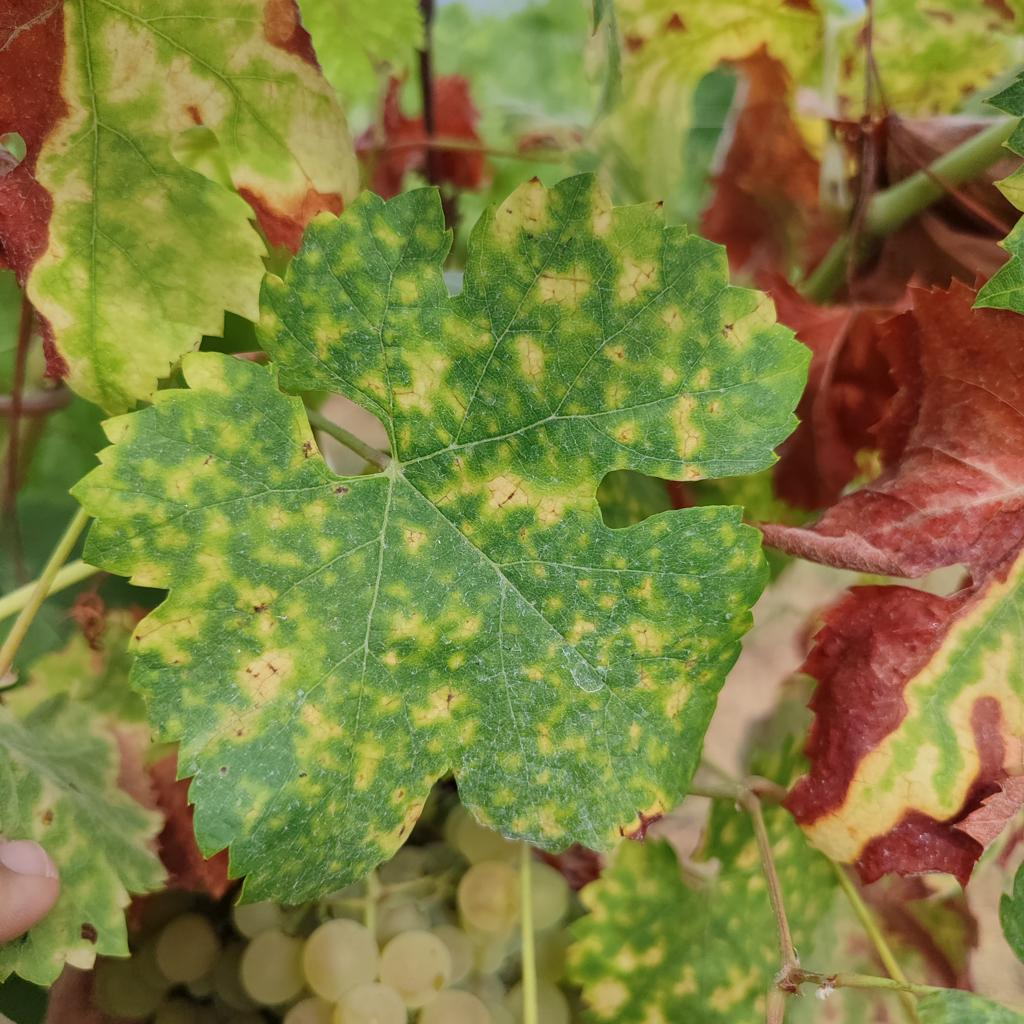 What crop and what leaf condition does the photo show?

grapevine, esca complex
